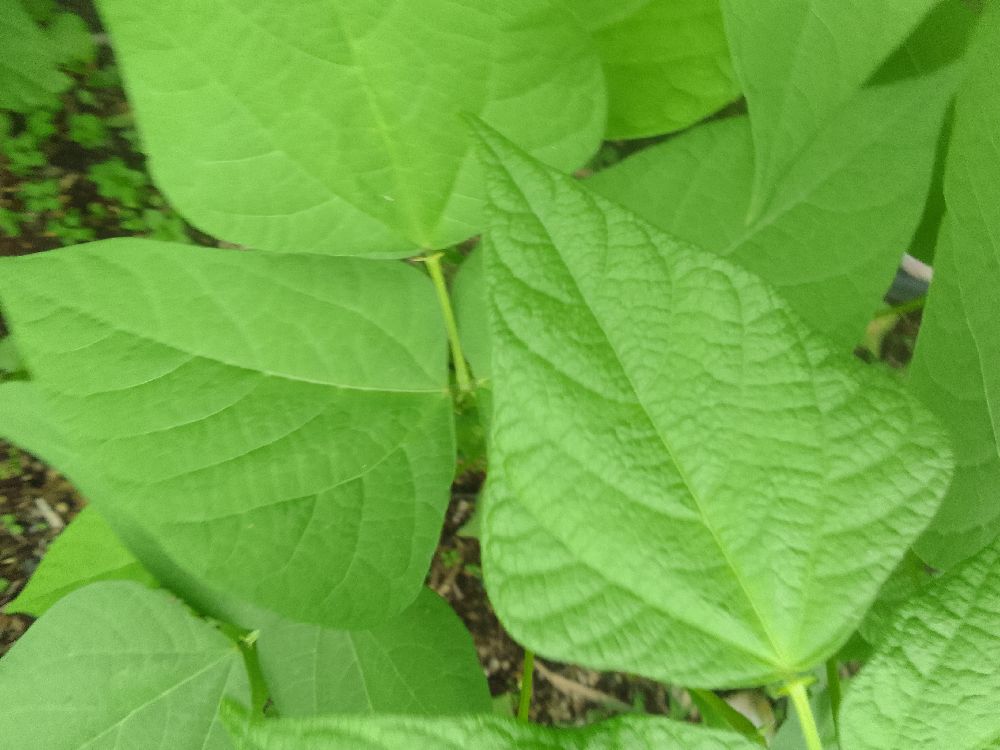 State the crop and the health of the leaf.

common bean, healthy
